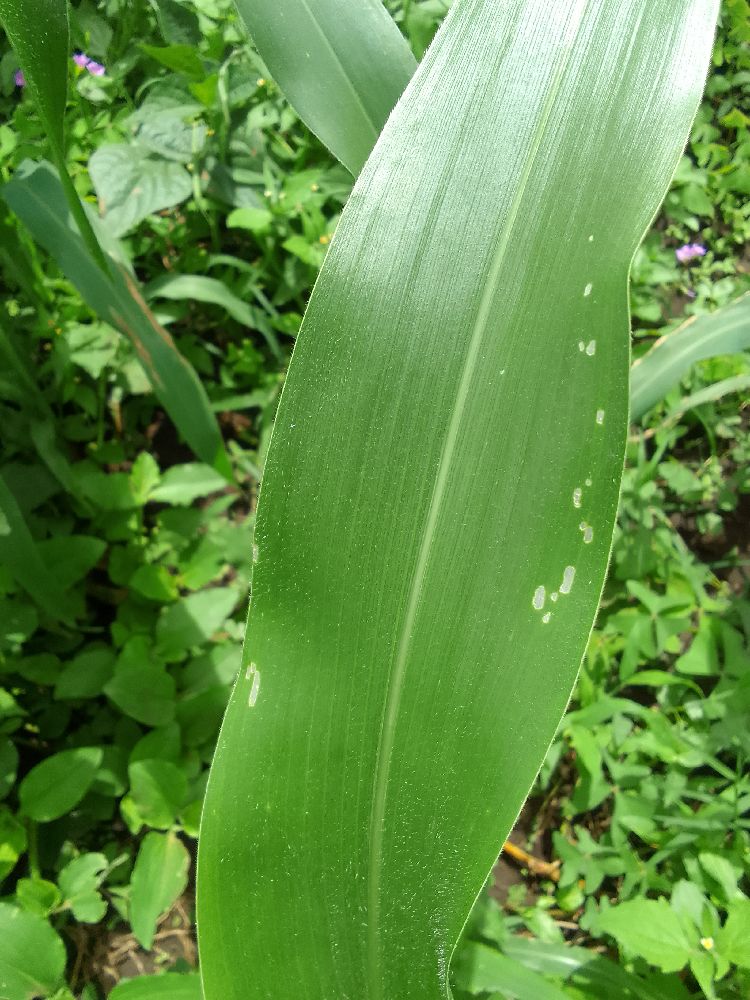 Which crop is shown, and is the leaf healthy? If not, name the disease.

maize, healthy
